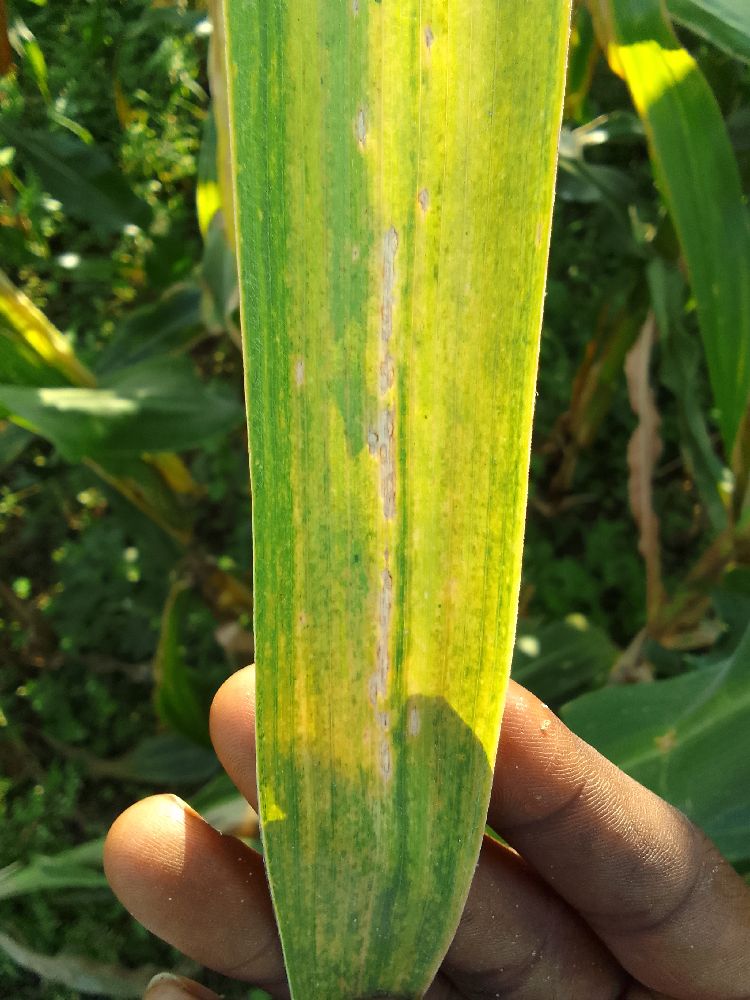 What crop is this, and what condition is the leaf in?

maize, maize lethal necrosis
